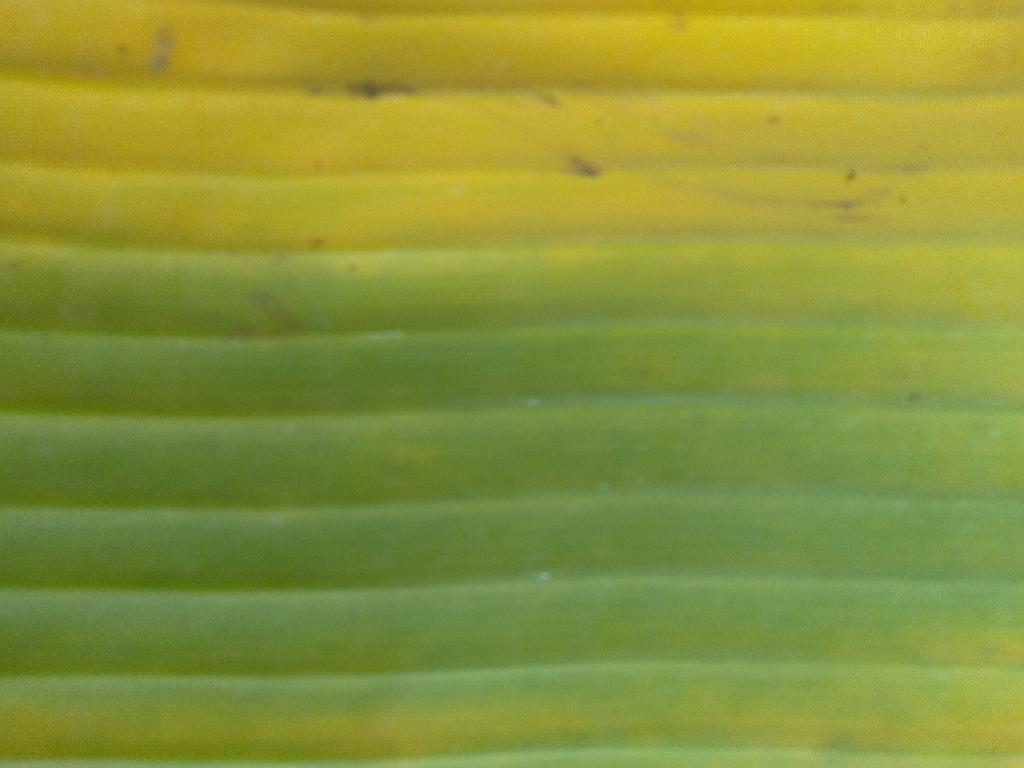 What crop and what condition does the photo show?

banana, fusarium wilt race 1
